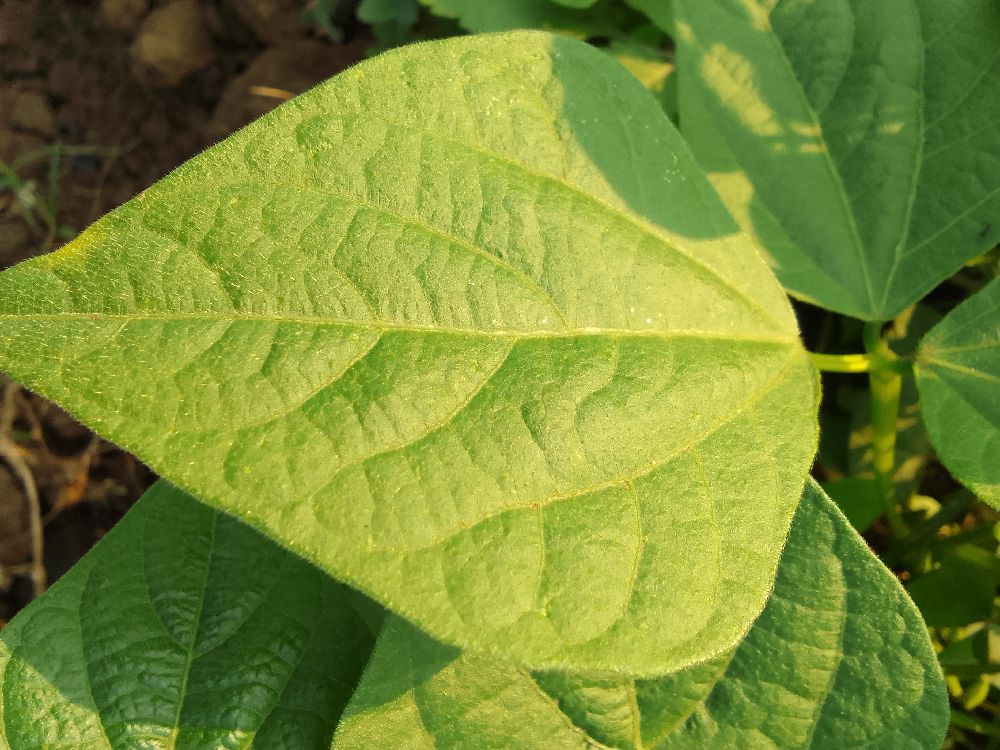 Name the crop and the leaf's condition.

common bean, healthy
